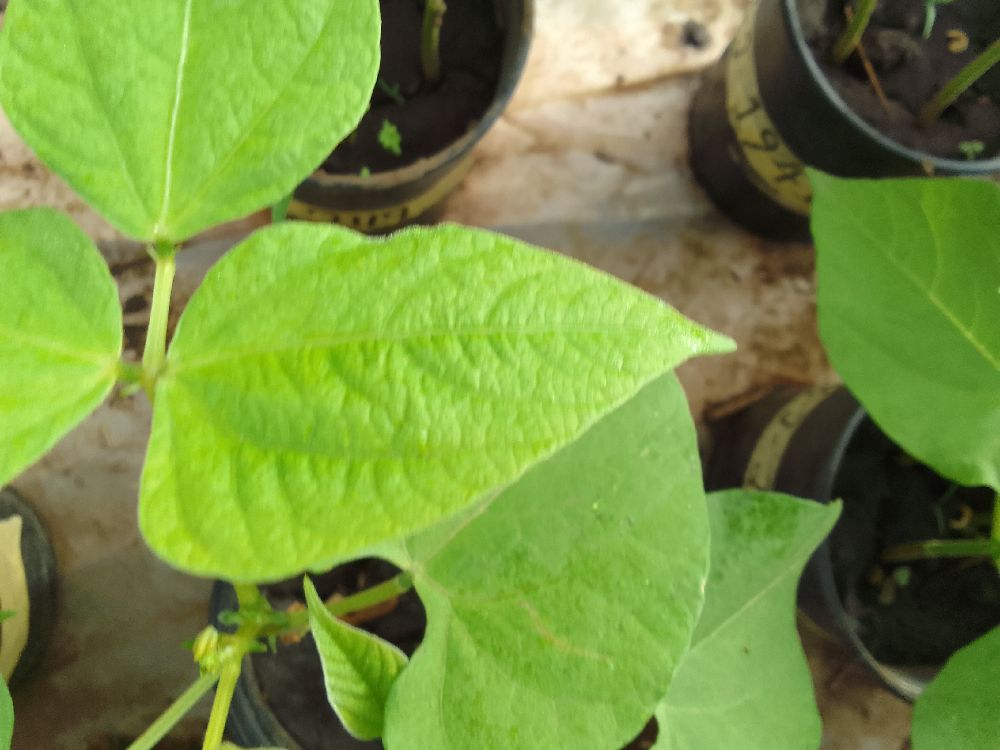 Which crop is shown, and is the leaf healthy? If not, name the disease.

common bean, healthy
